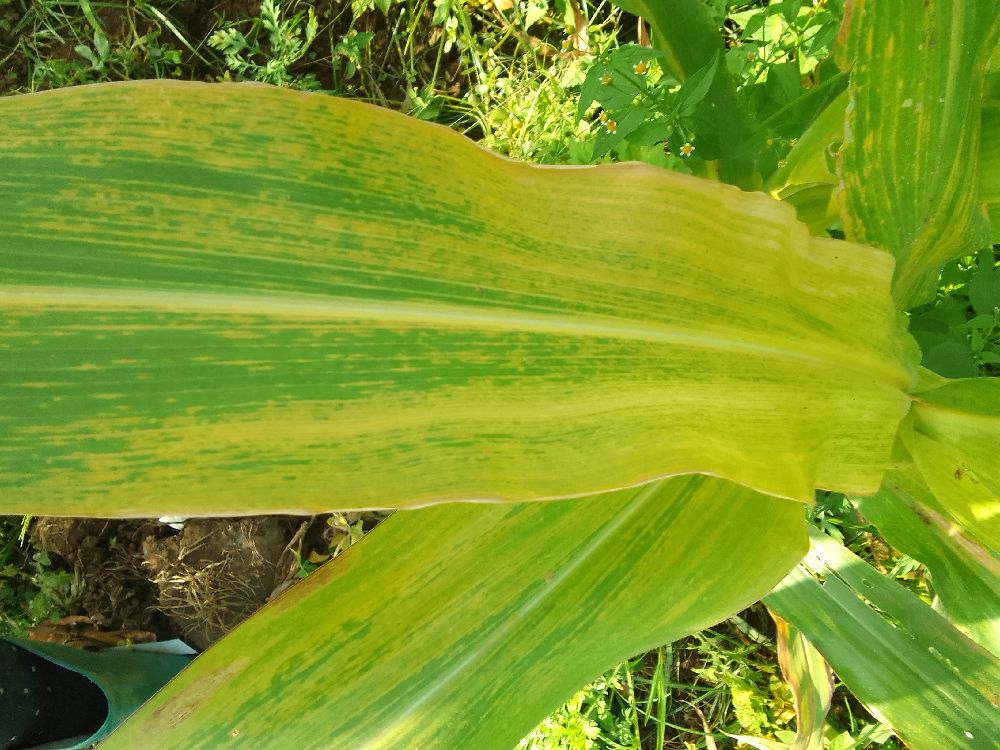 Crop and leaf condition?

maize, maize lethal necrosis
